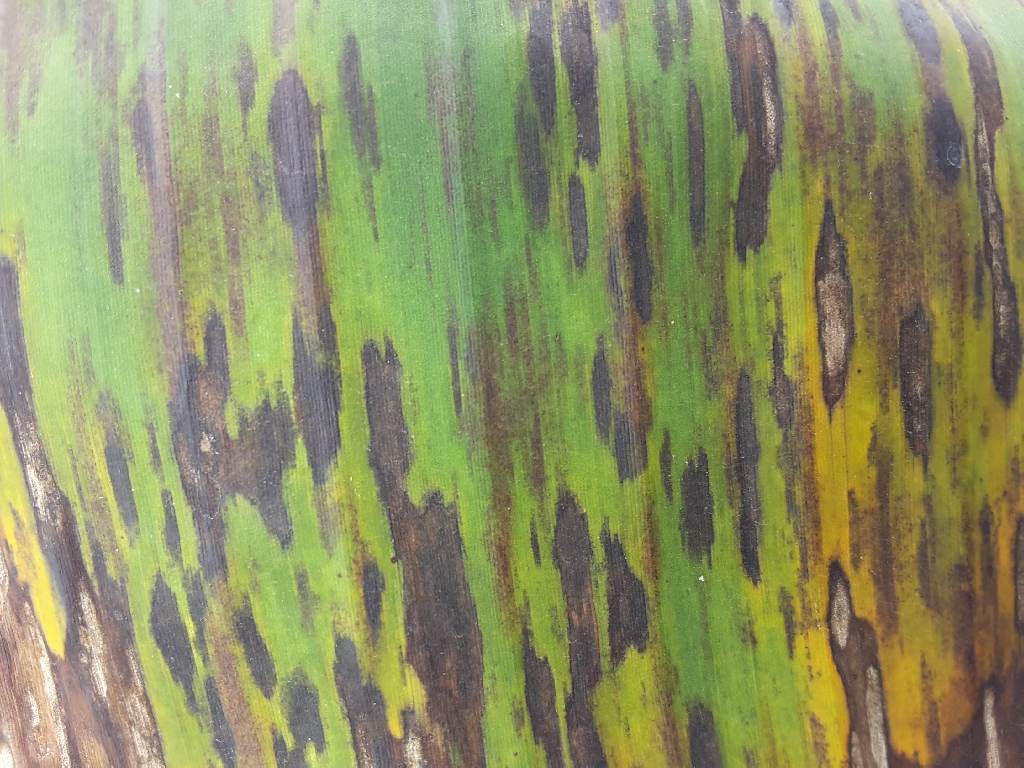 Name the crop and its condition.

banana, black sigatoka
